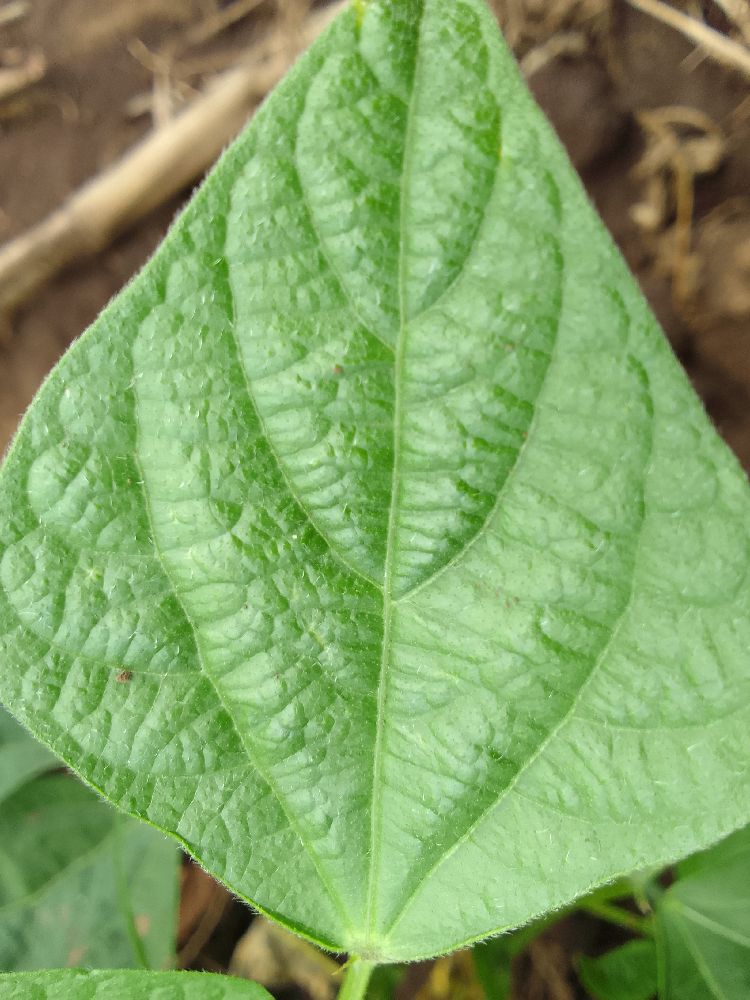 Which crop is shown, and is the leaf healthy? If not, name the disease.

common bean, healthy
